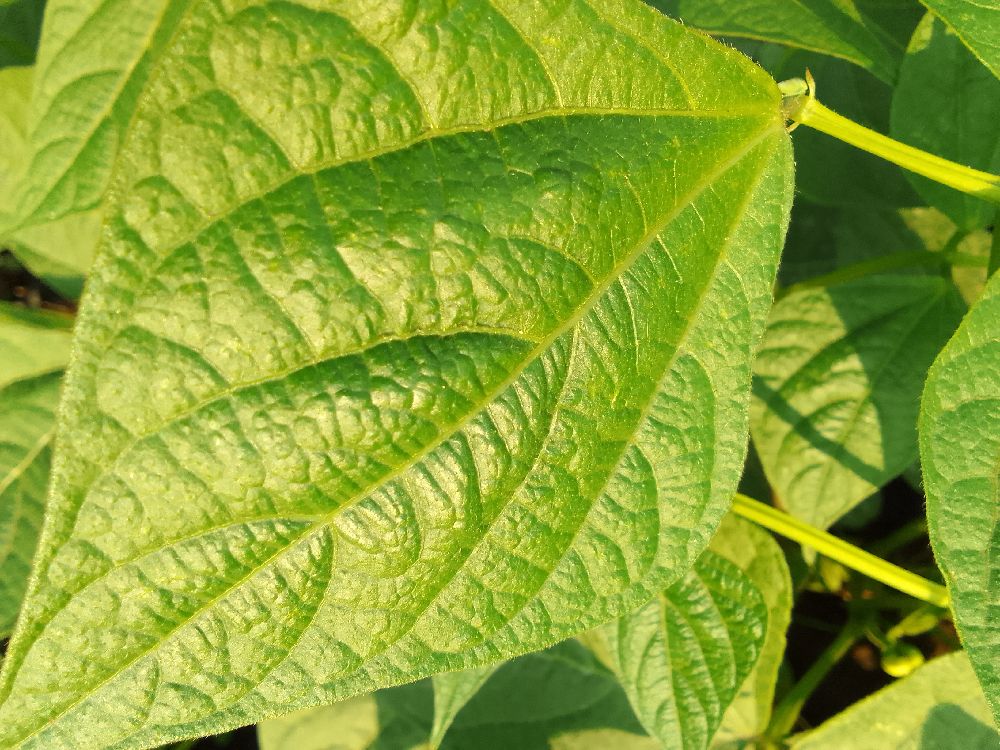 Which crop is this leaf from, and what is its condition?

common bean, healthy
